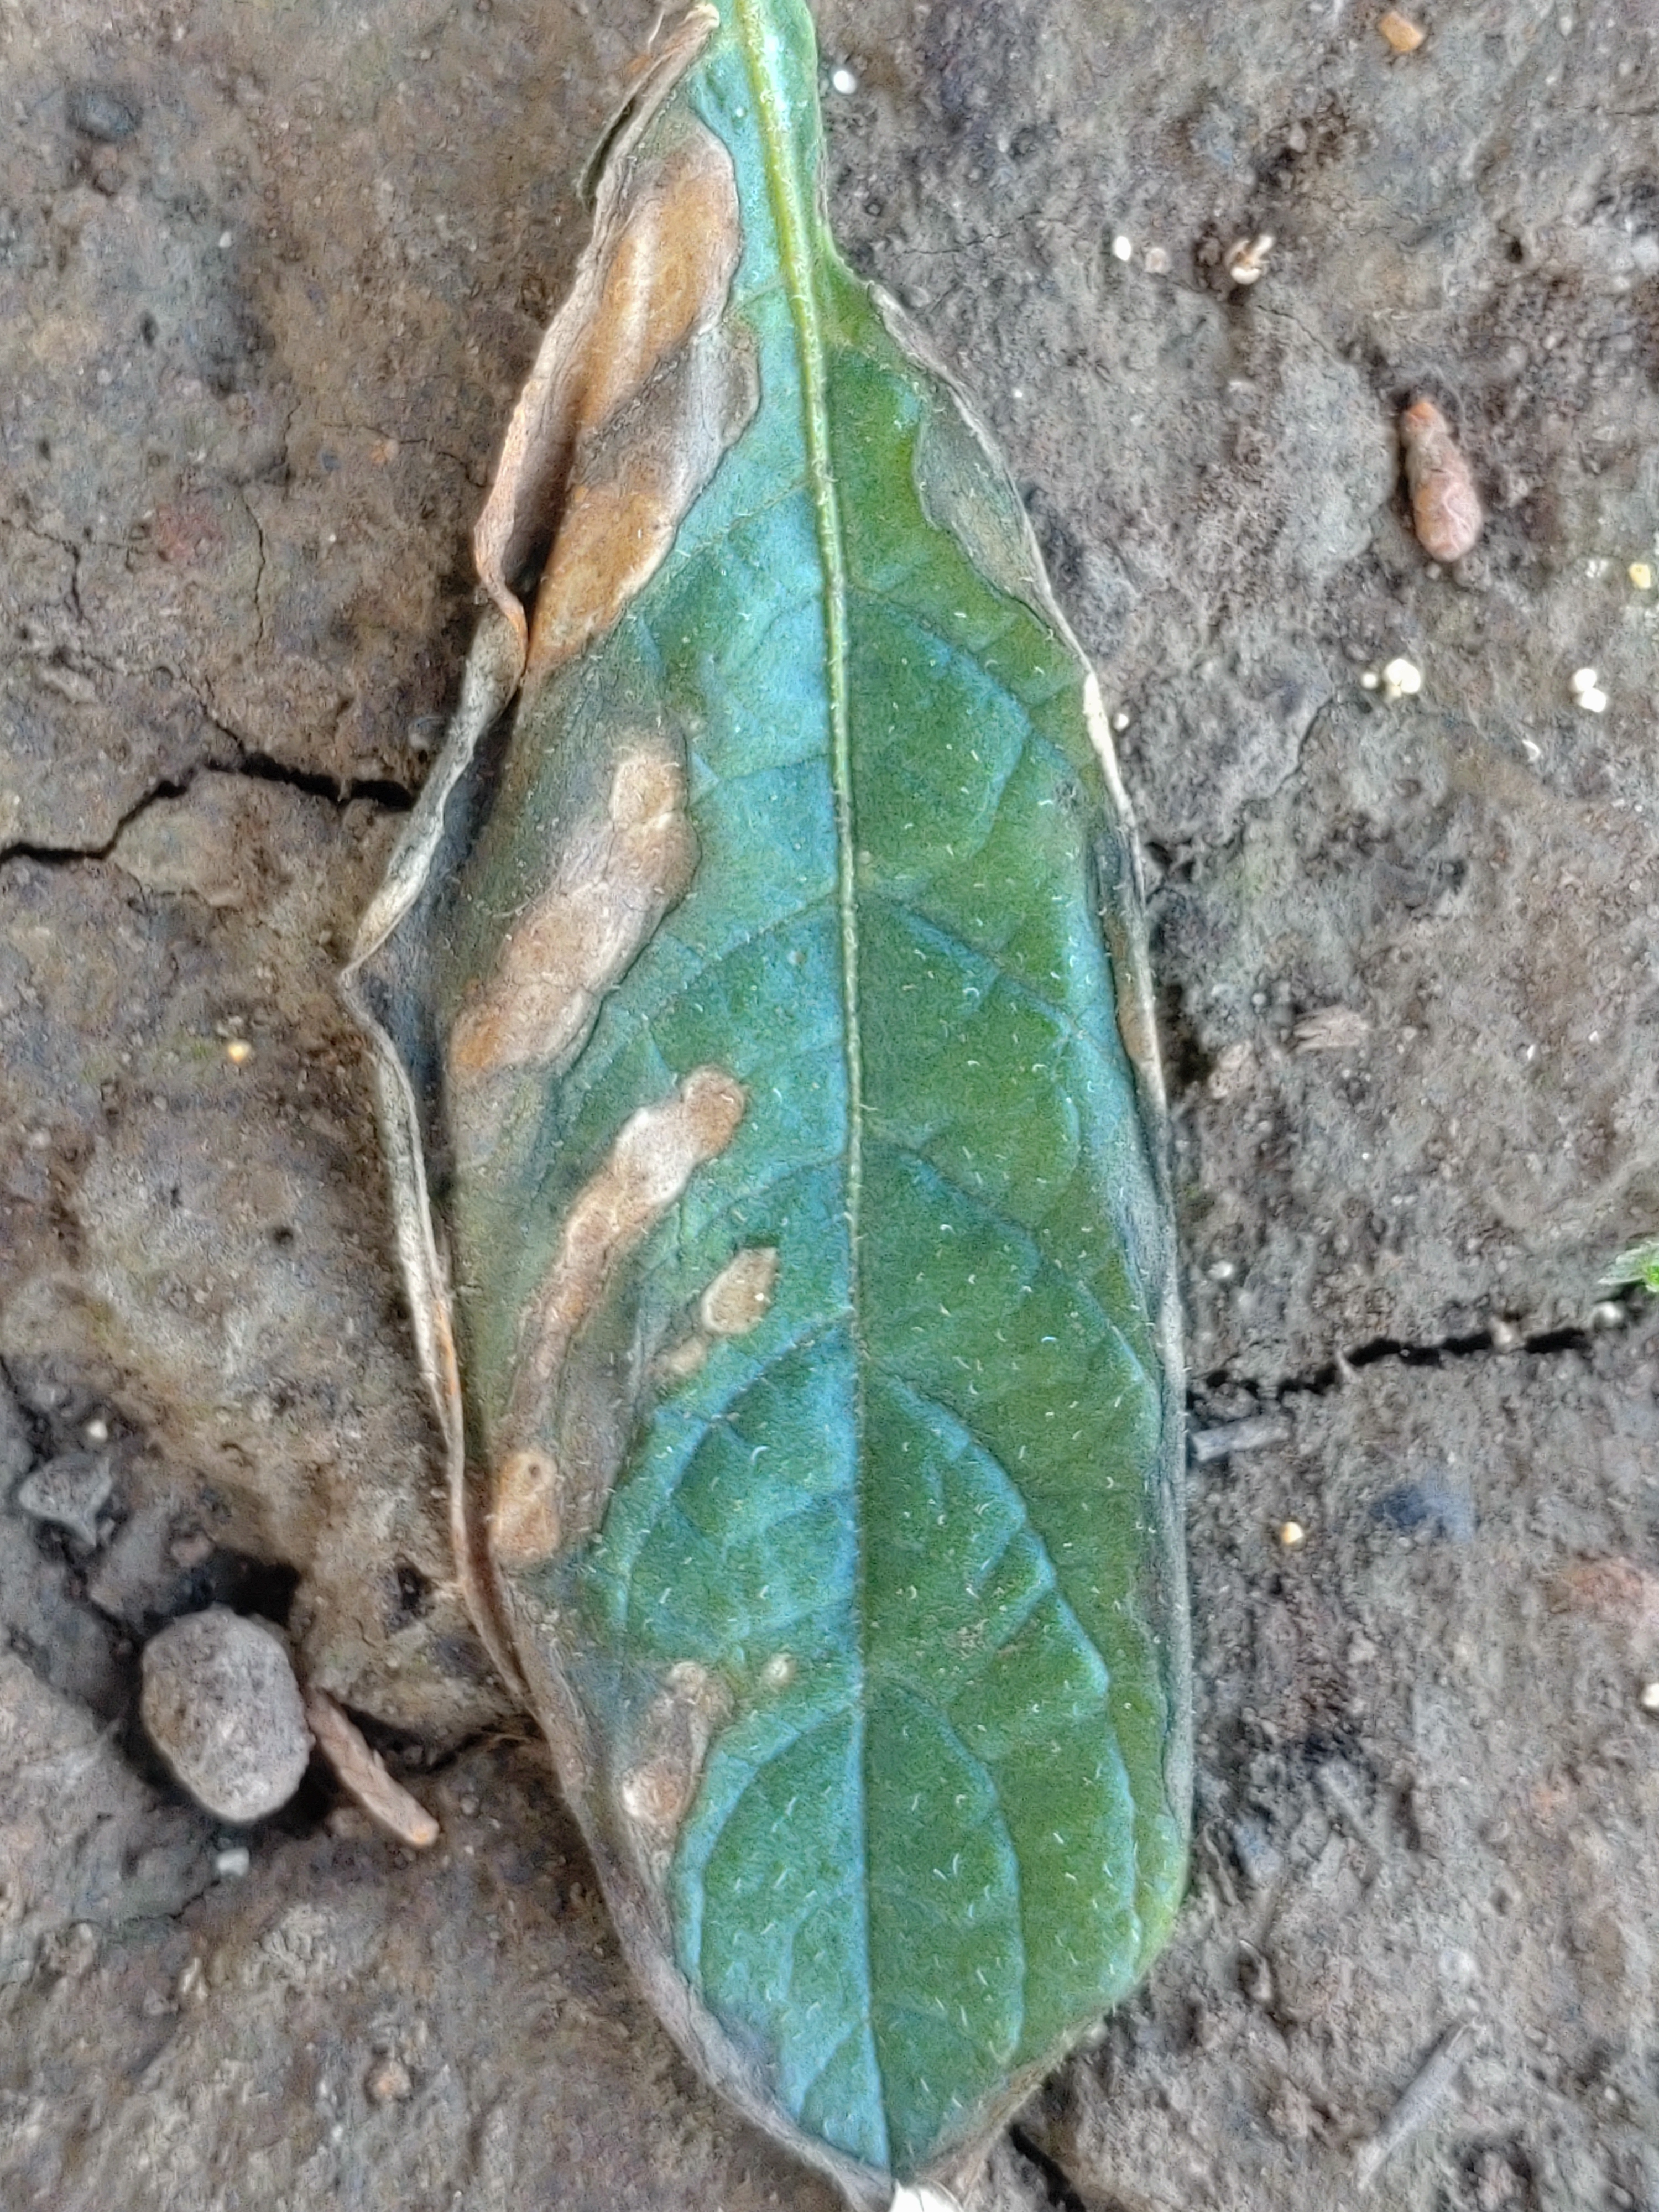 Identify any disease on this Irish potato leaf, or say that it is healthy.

early blight
